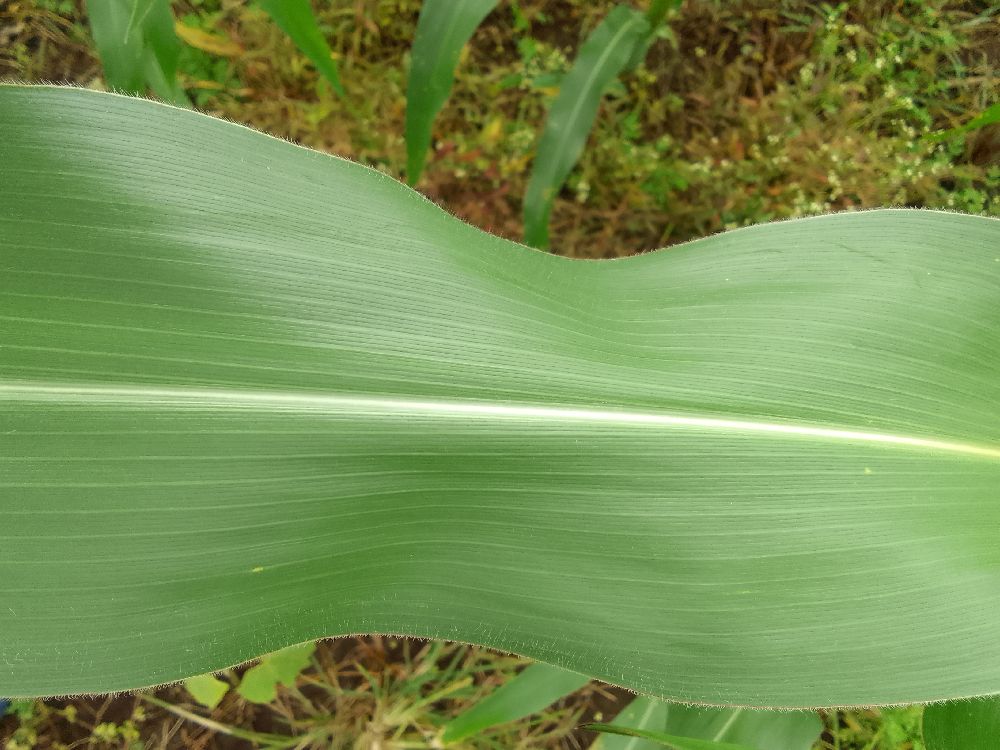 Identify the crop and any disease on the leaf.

maize, healthy
